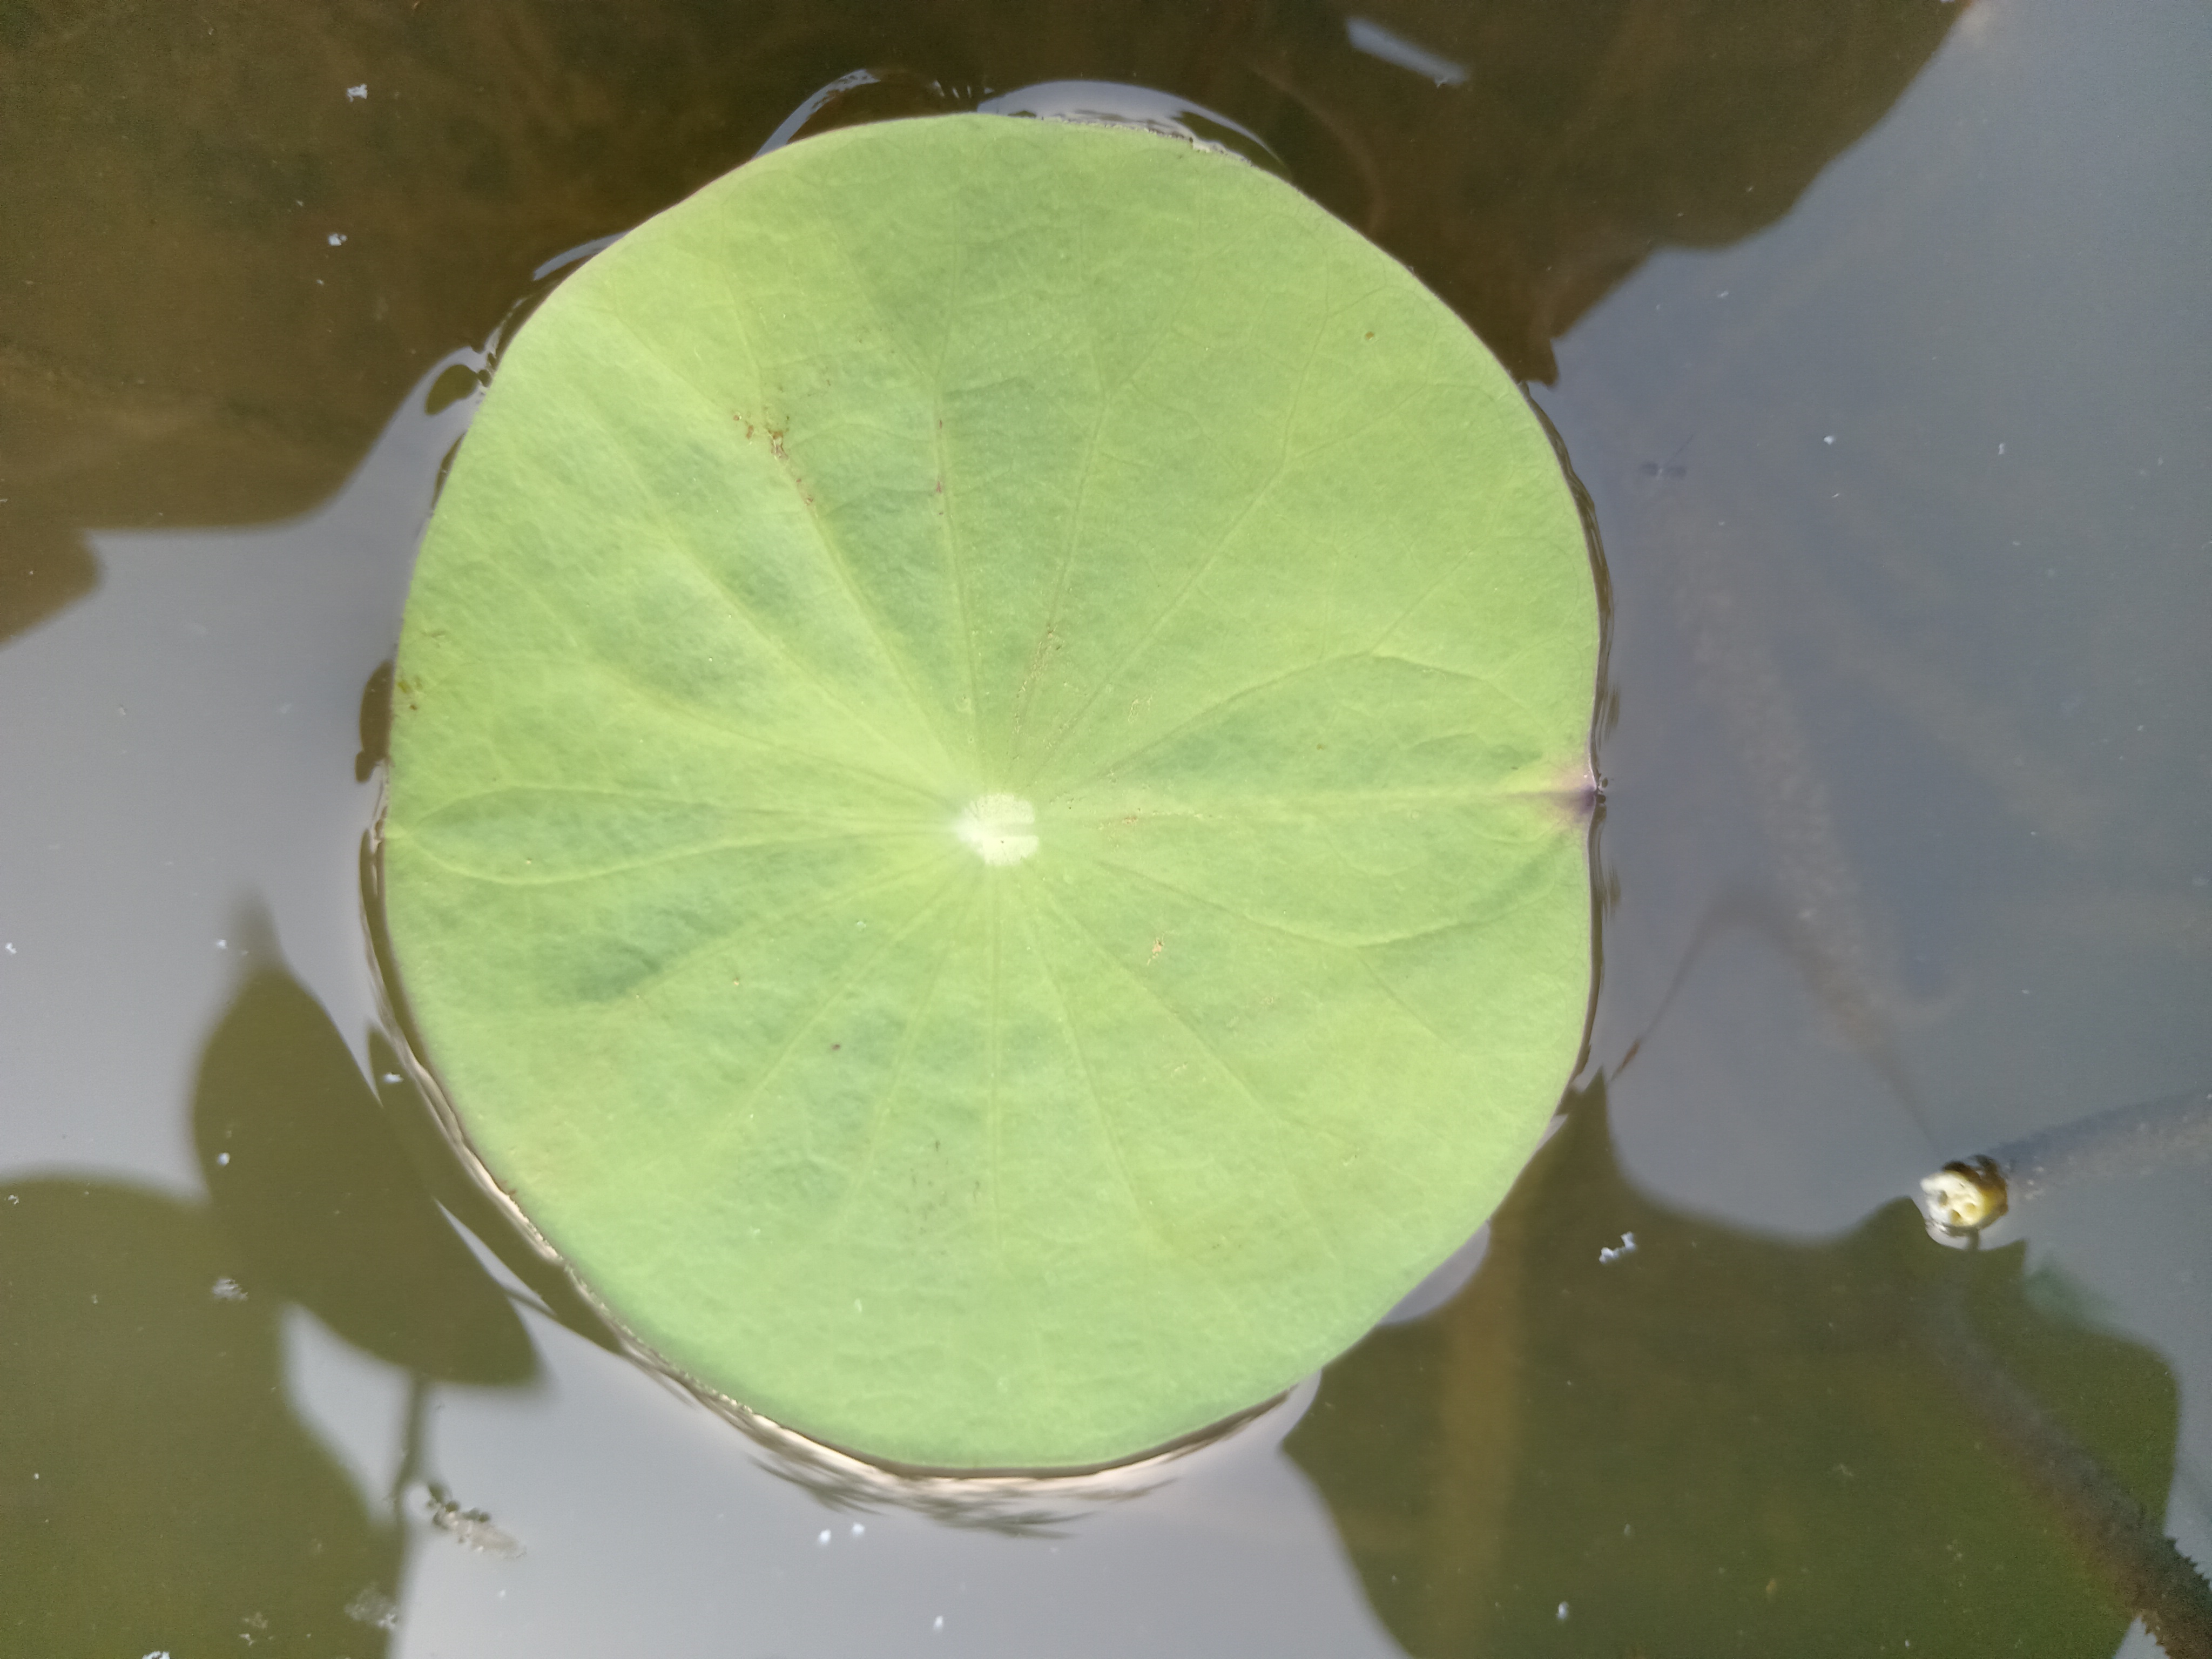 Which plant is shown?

lotus
